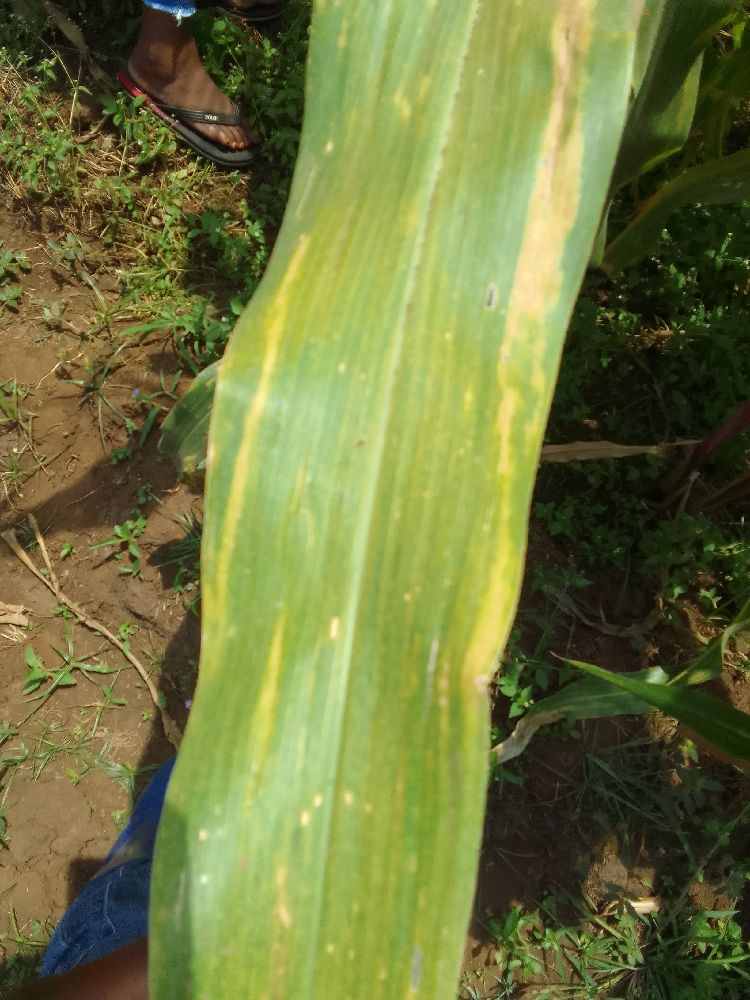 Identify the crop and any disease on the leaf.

maize, maize lethal necrosis
